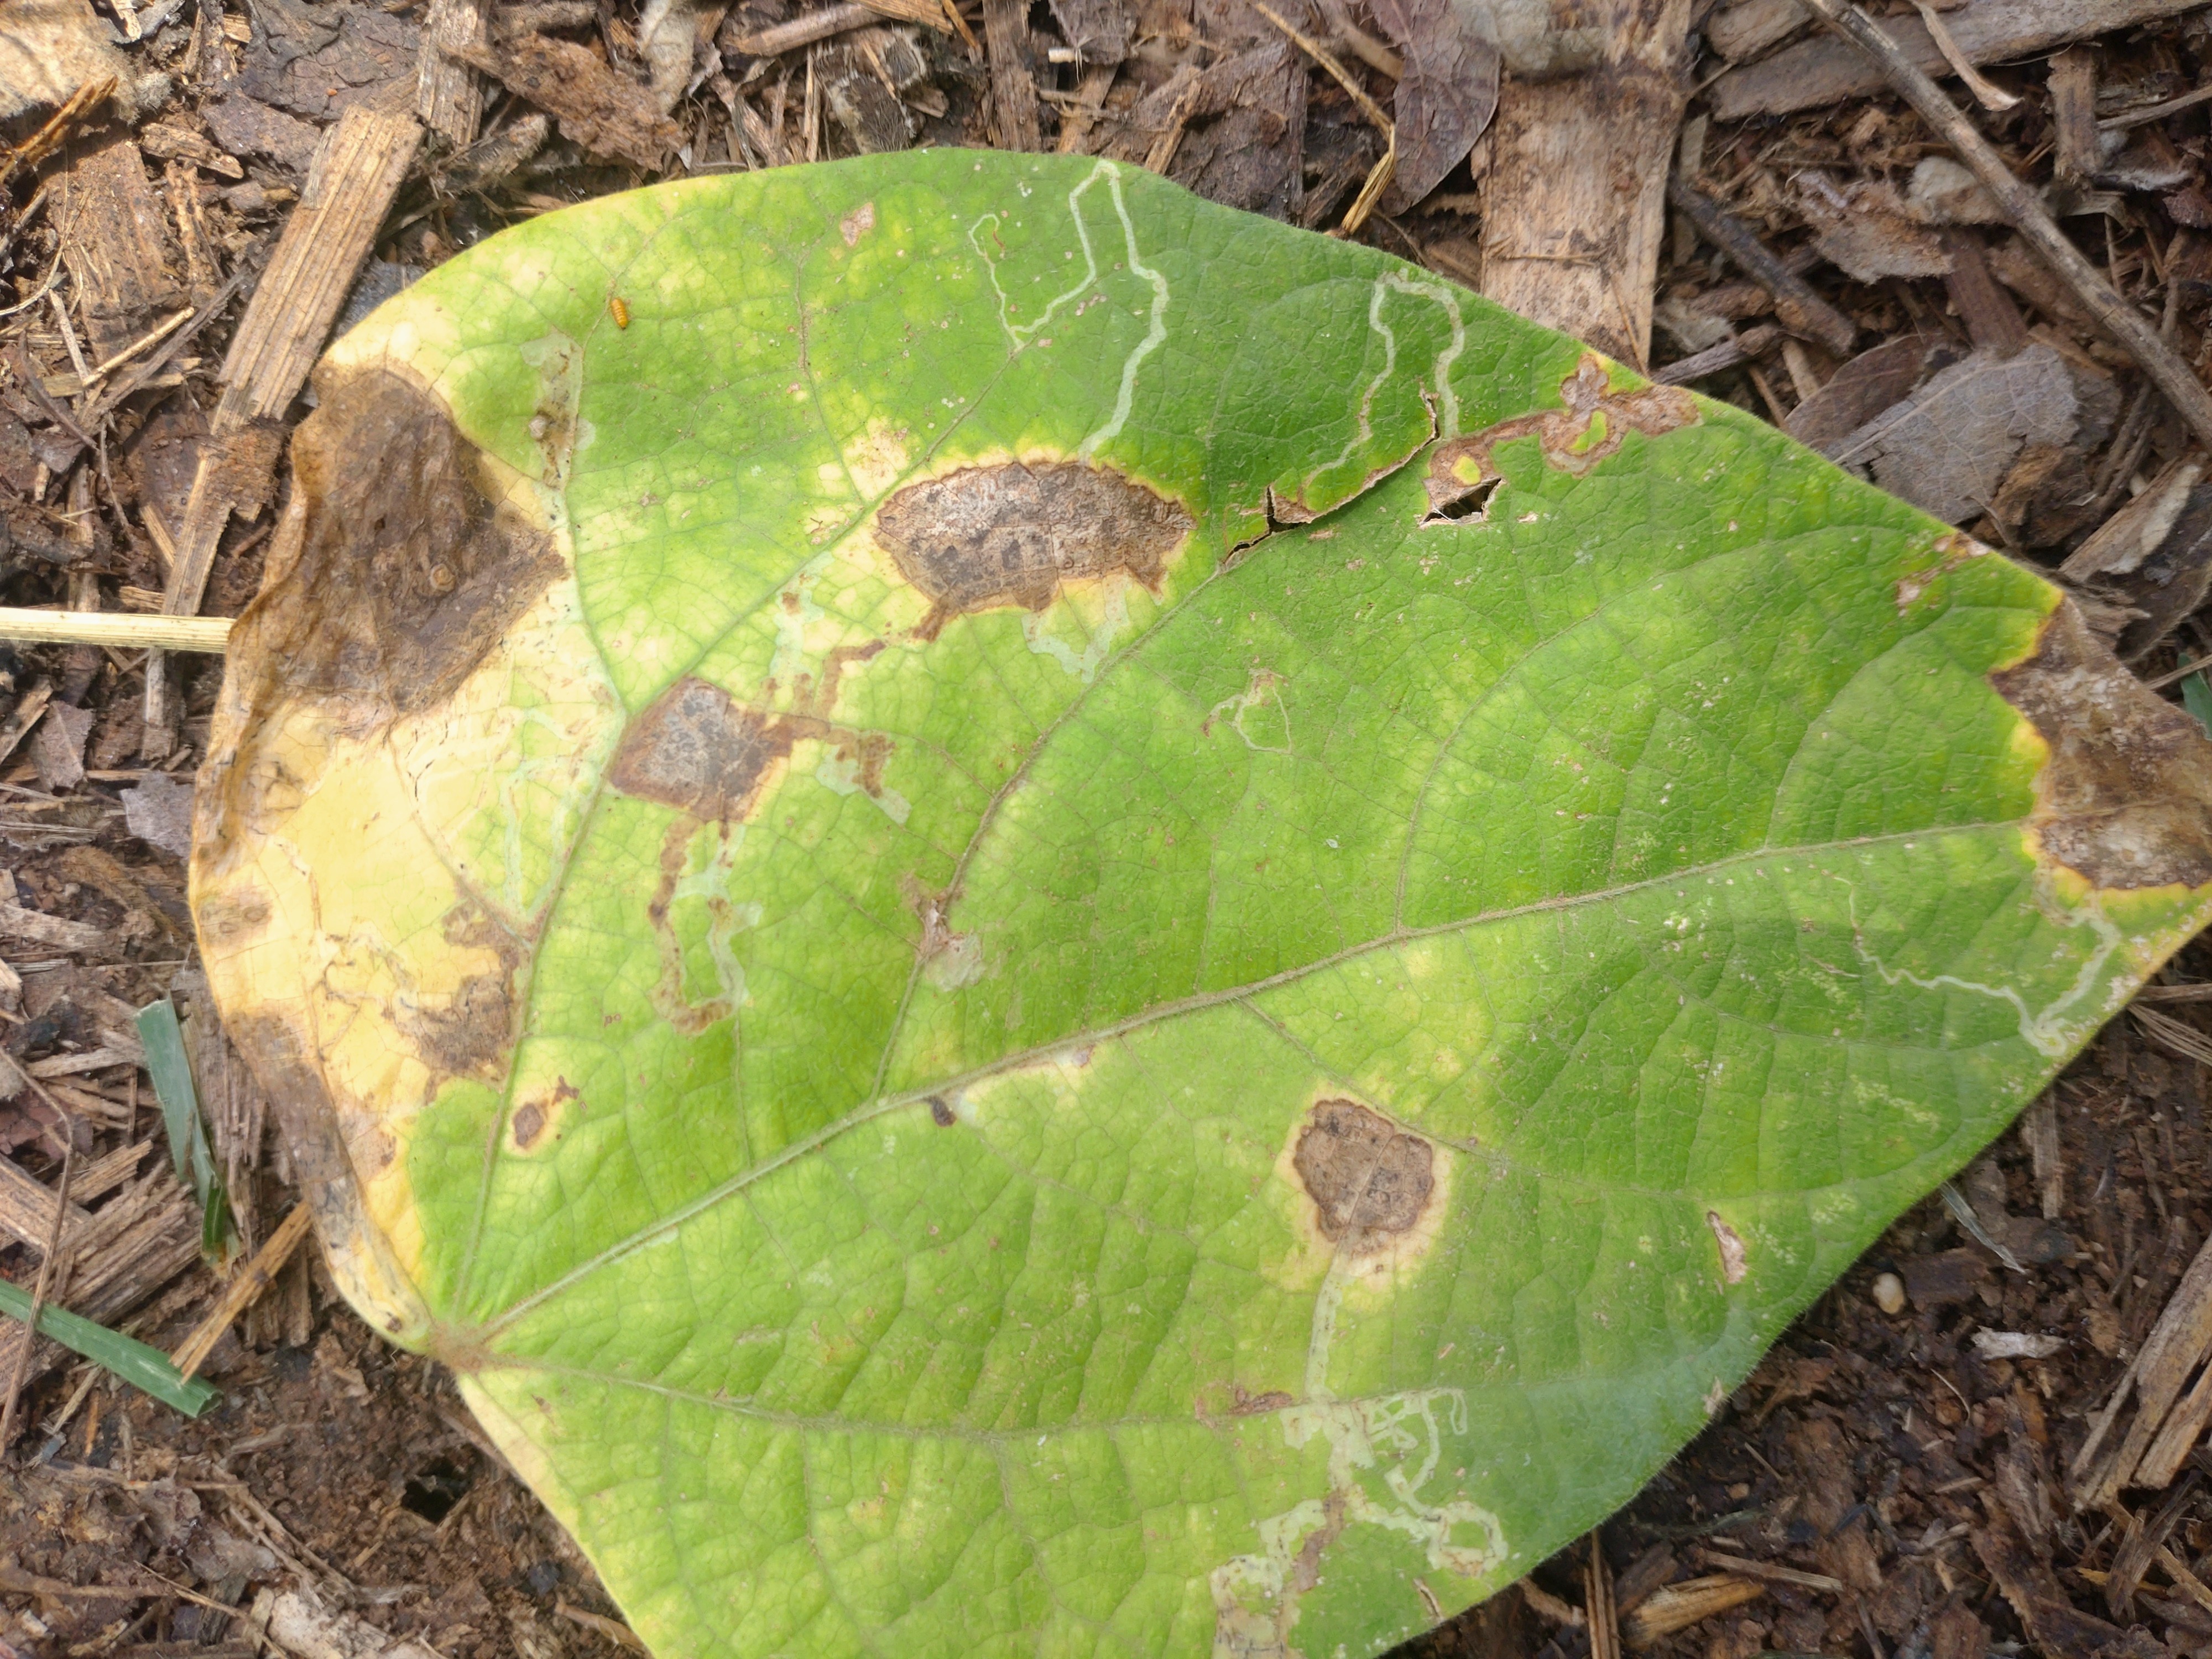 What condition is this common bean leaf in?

anthracnose
